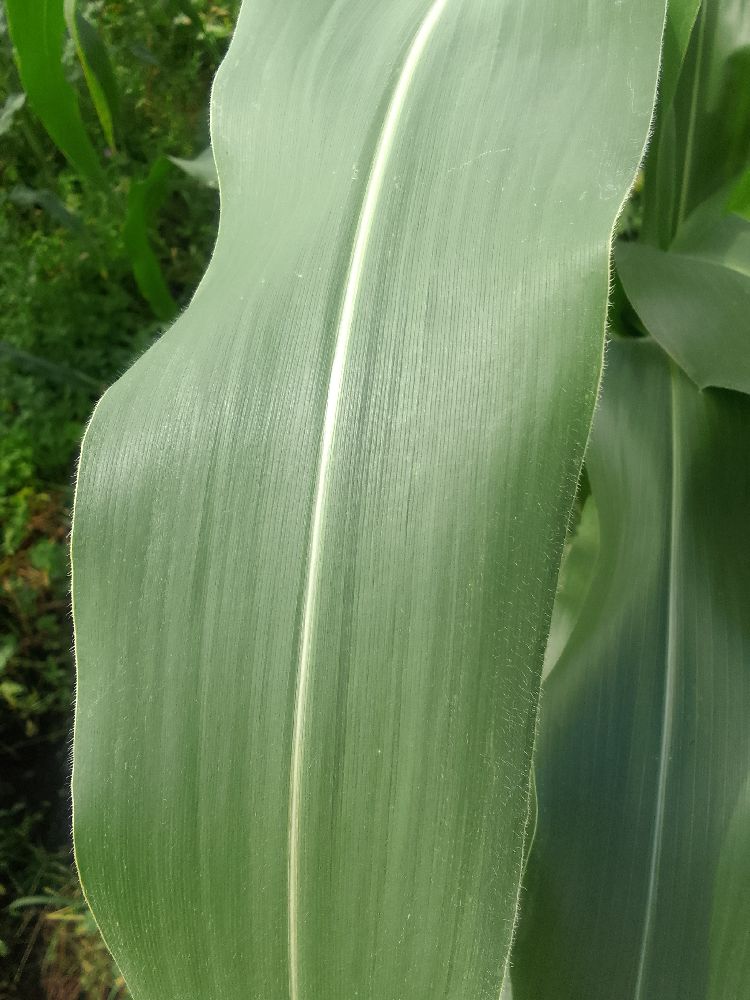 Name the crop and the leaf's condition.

maize, healthy
